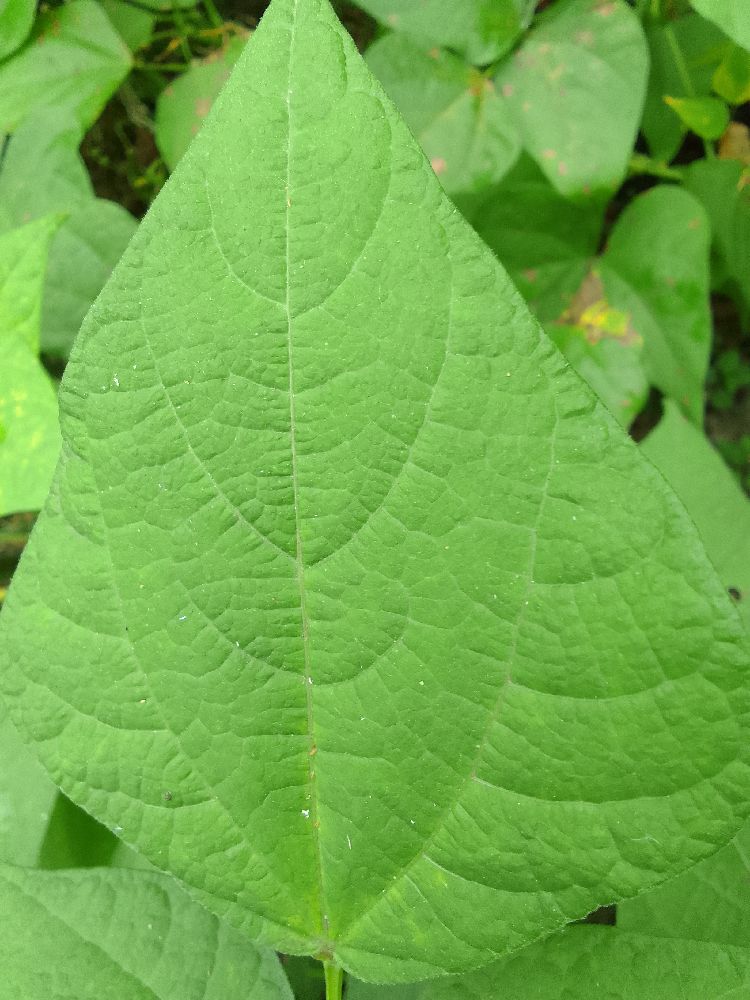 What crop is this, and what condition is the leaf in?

common bean, healthy
